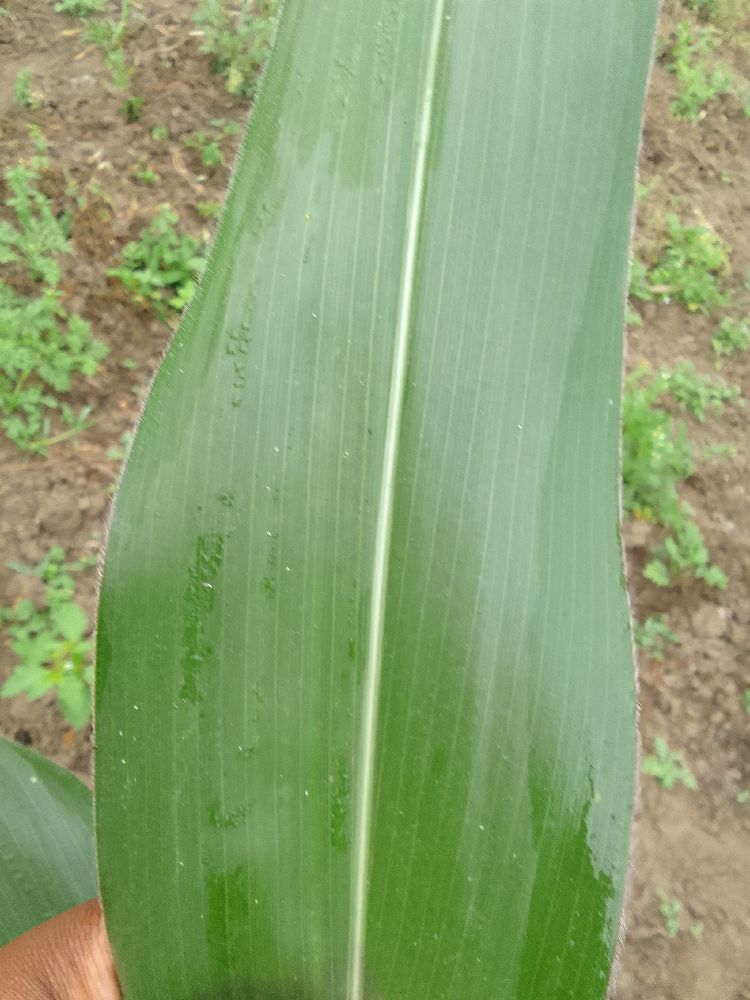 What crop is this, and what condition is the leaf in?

maize, healthy
